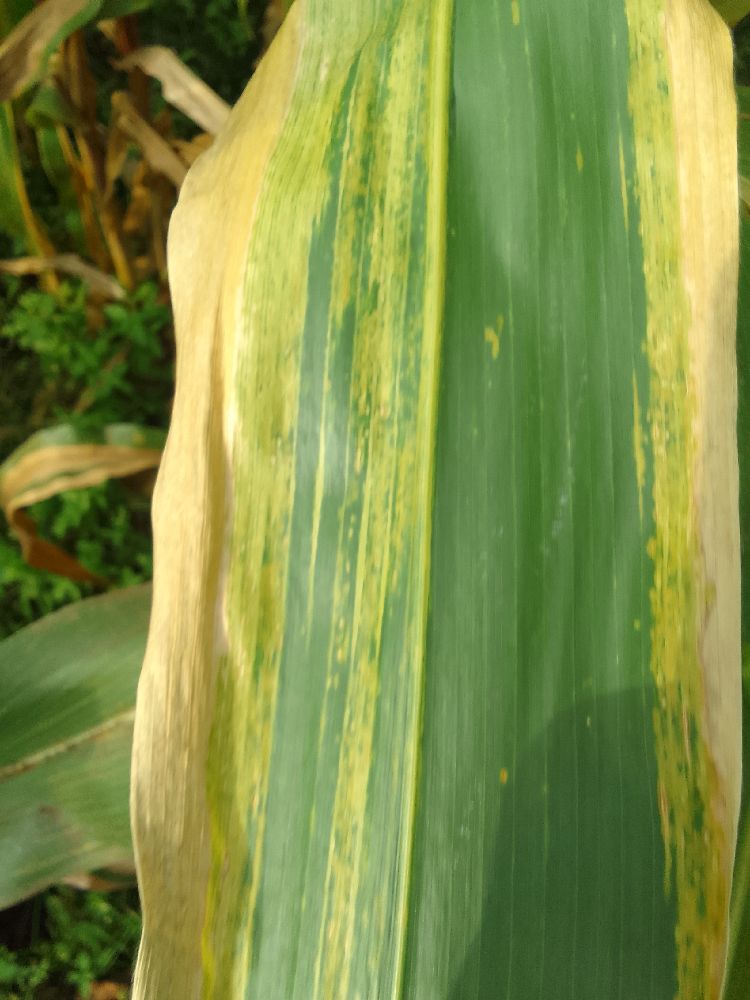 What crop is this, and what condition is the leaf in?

maize, maize lethal necrosis
